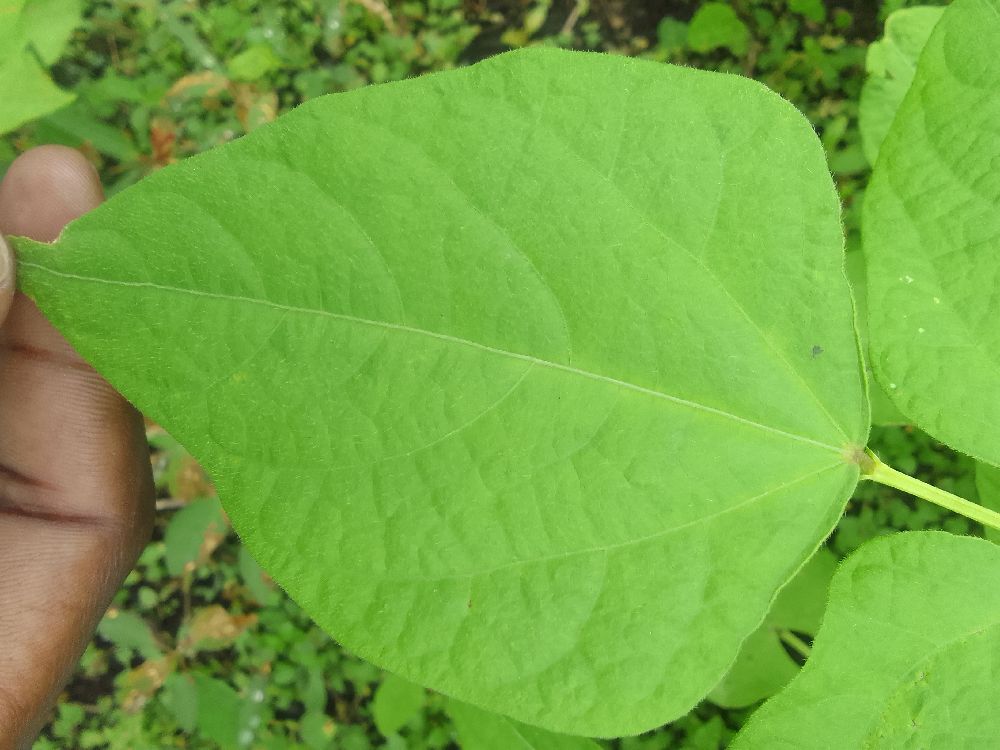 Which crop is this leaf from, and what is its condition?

common bean, healthy
